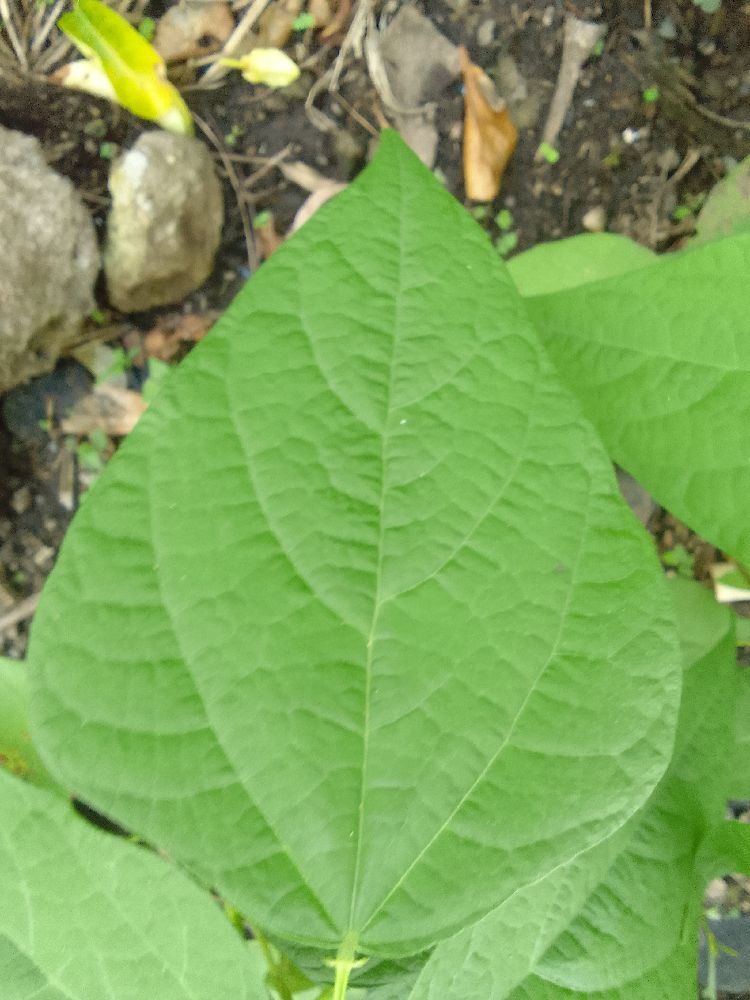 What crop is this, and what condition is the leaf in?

common bean, healthy
